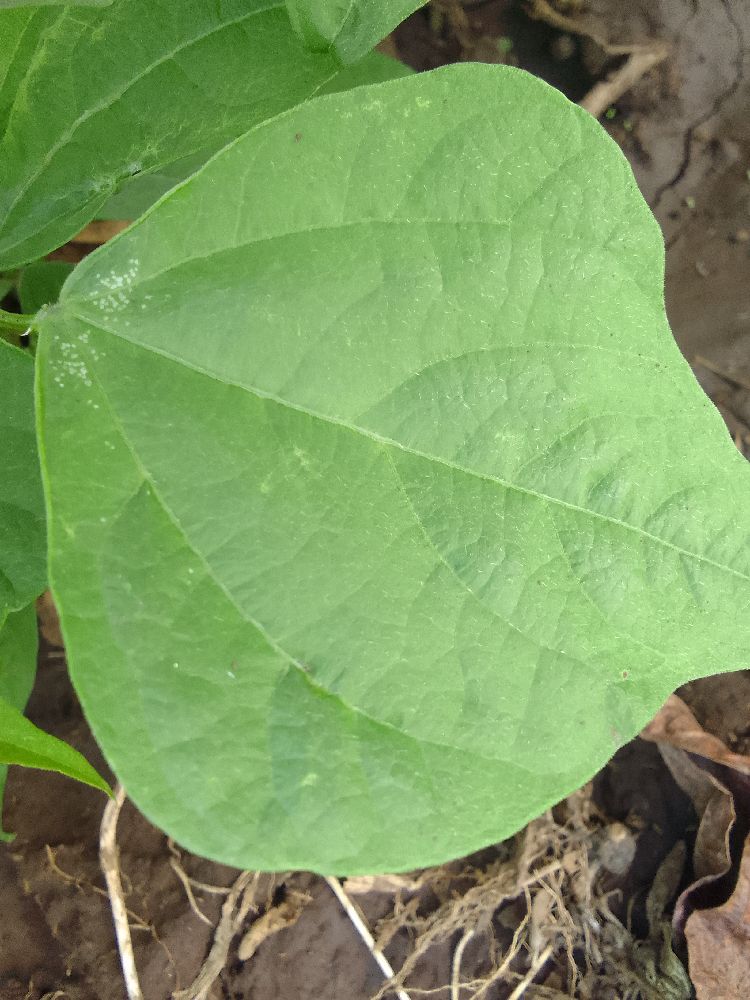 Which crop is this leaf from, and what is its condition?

common bean, healthy
